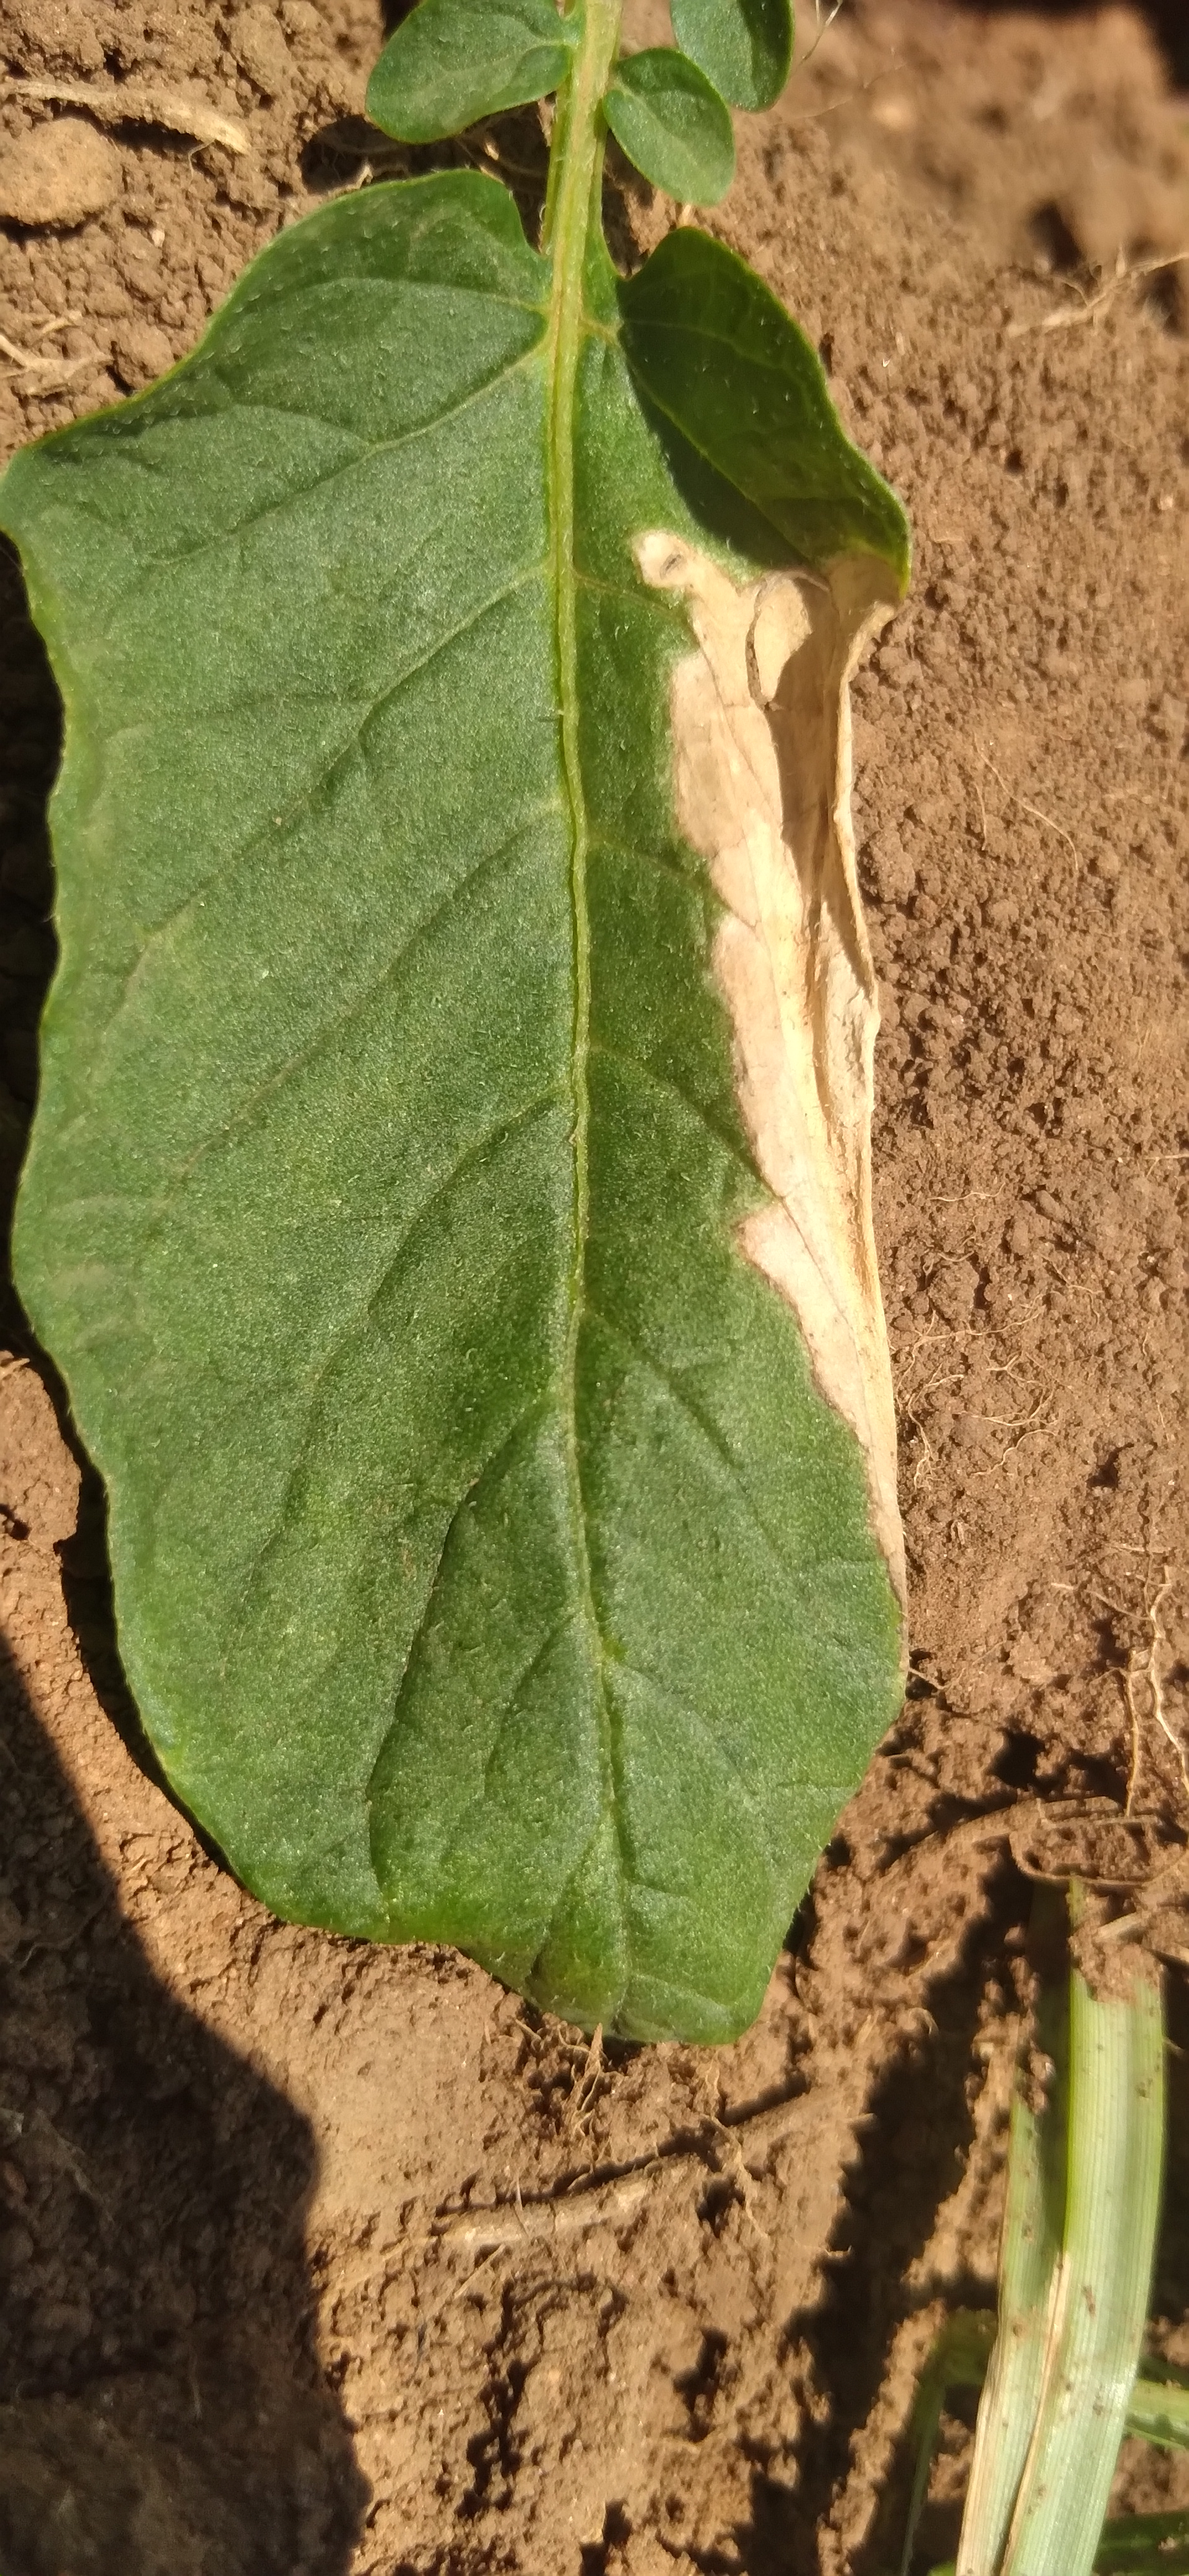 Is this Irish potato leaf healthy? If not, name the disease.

early blight
